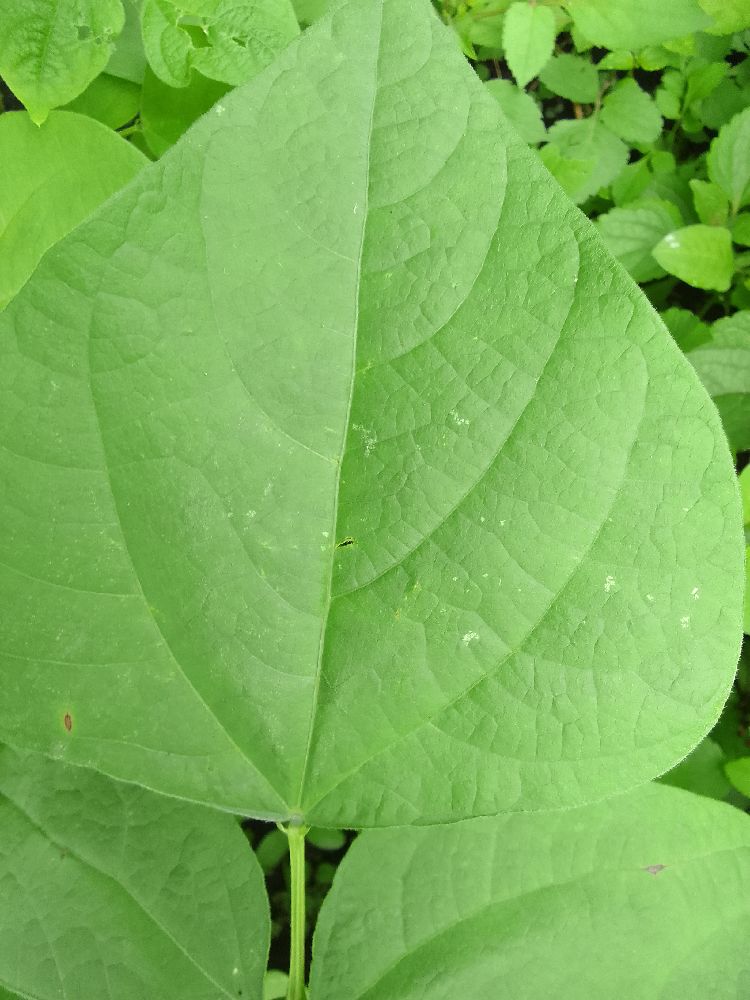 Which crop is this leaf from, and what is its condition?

common bean, healthy
